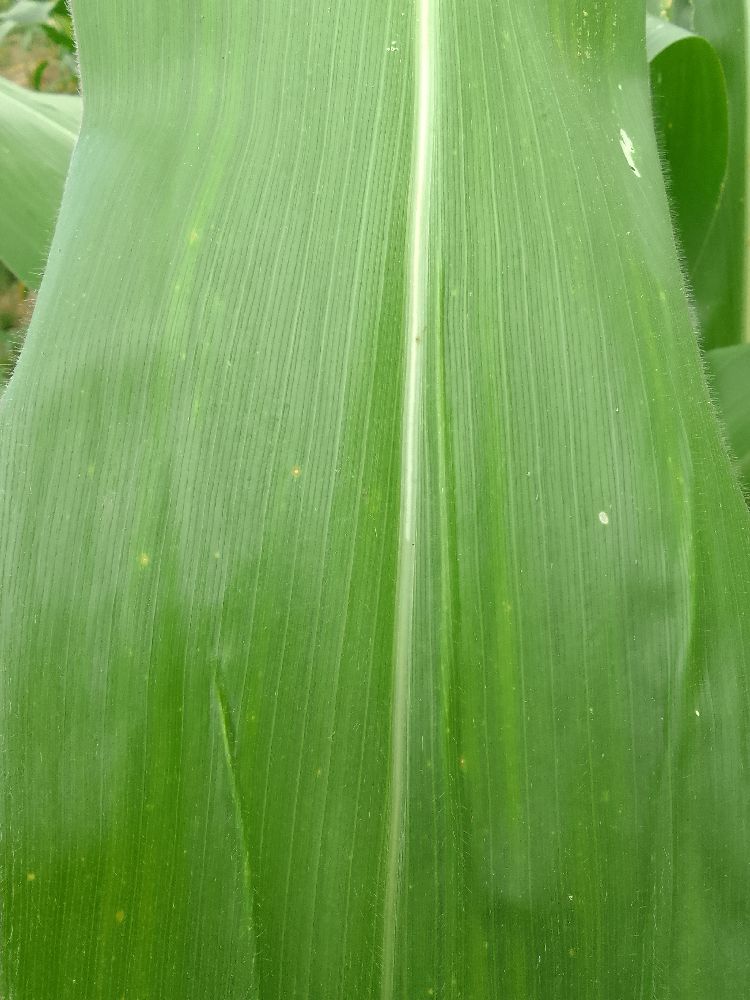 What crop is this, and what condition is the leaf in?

maize, healthy
